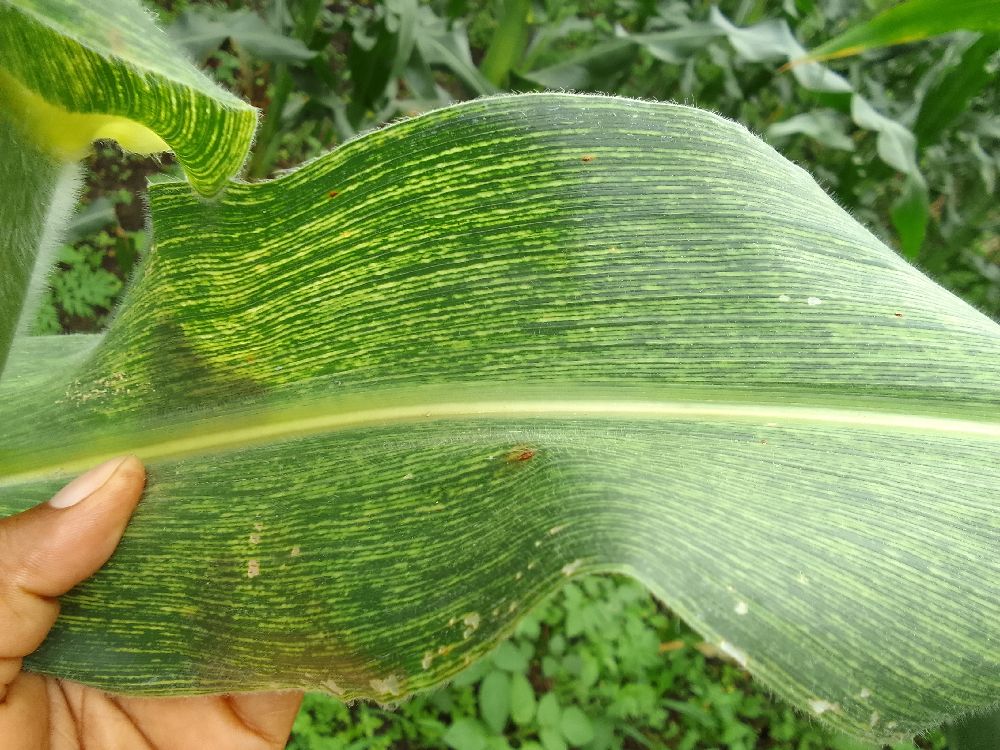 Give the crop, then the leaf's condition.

maize, maize streak virus
